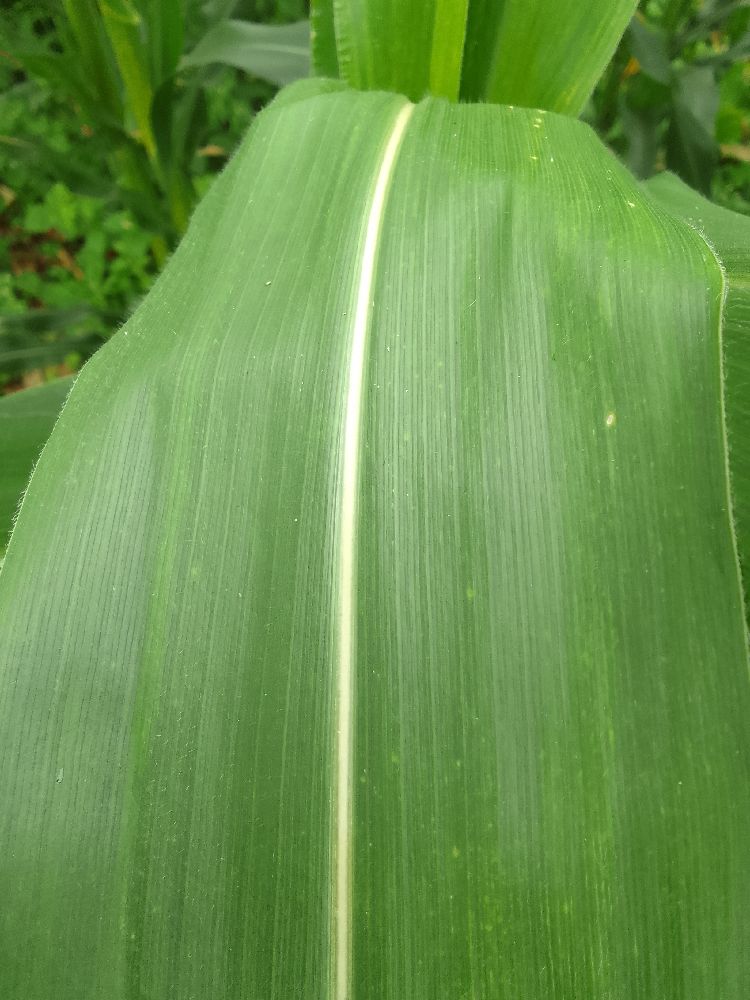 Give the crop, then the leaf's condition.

maize, healthy
